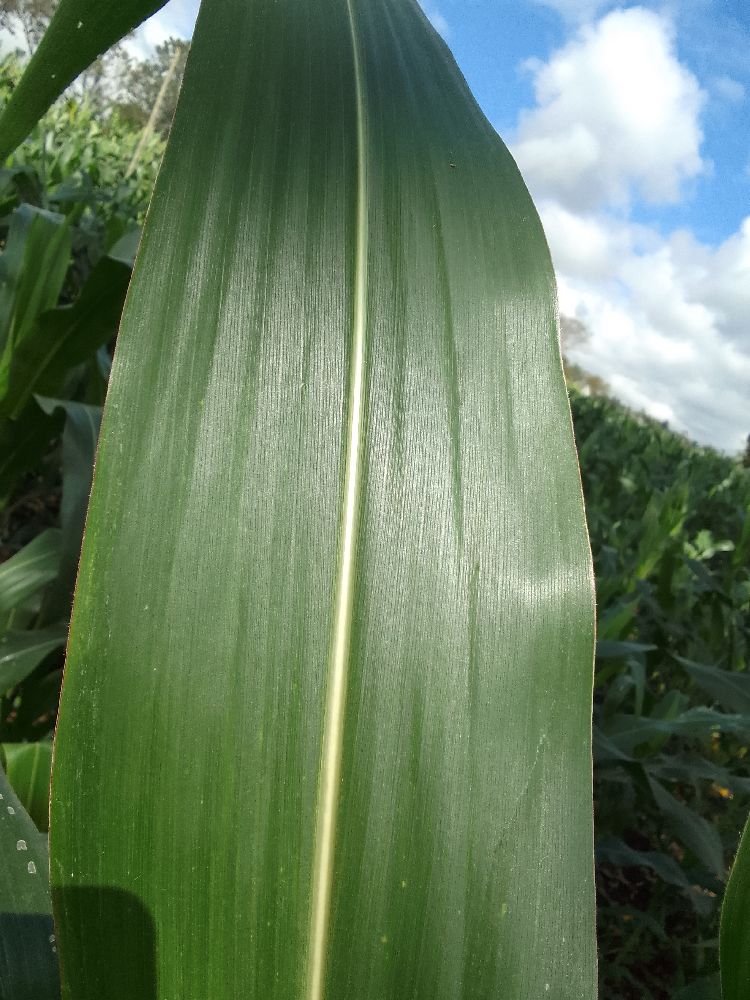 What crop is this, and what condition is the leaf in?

maize, healthy
